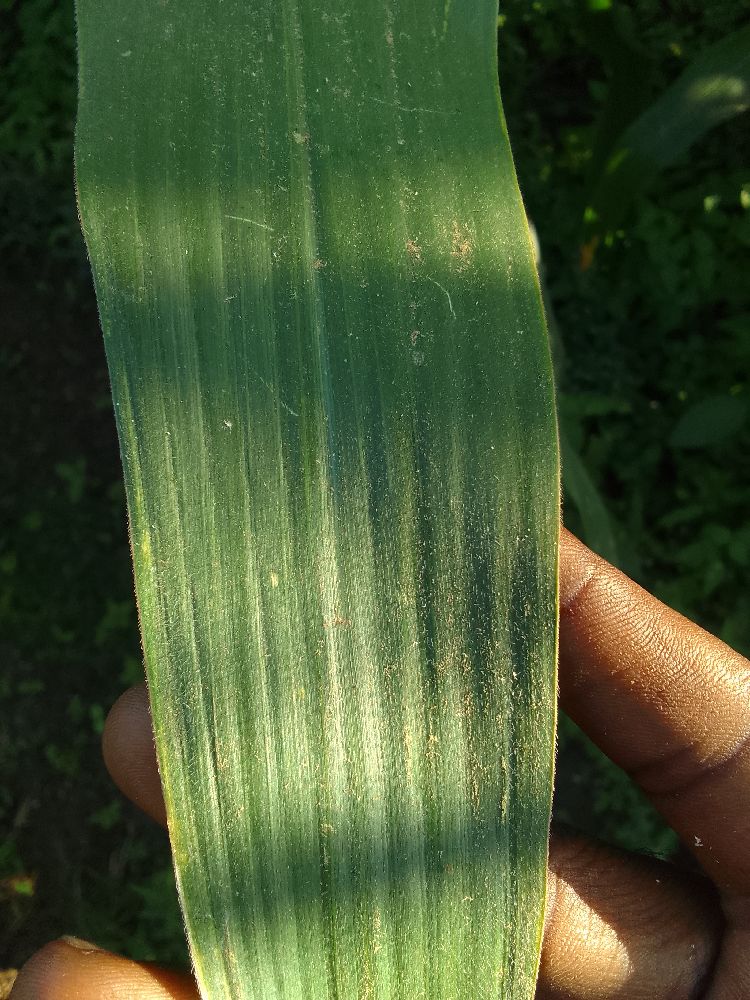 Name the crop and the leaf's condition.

maize, healthy
